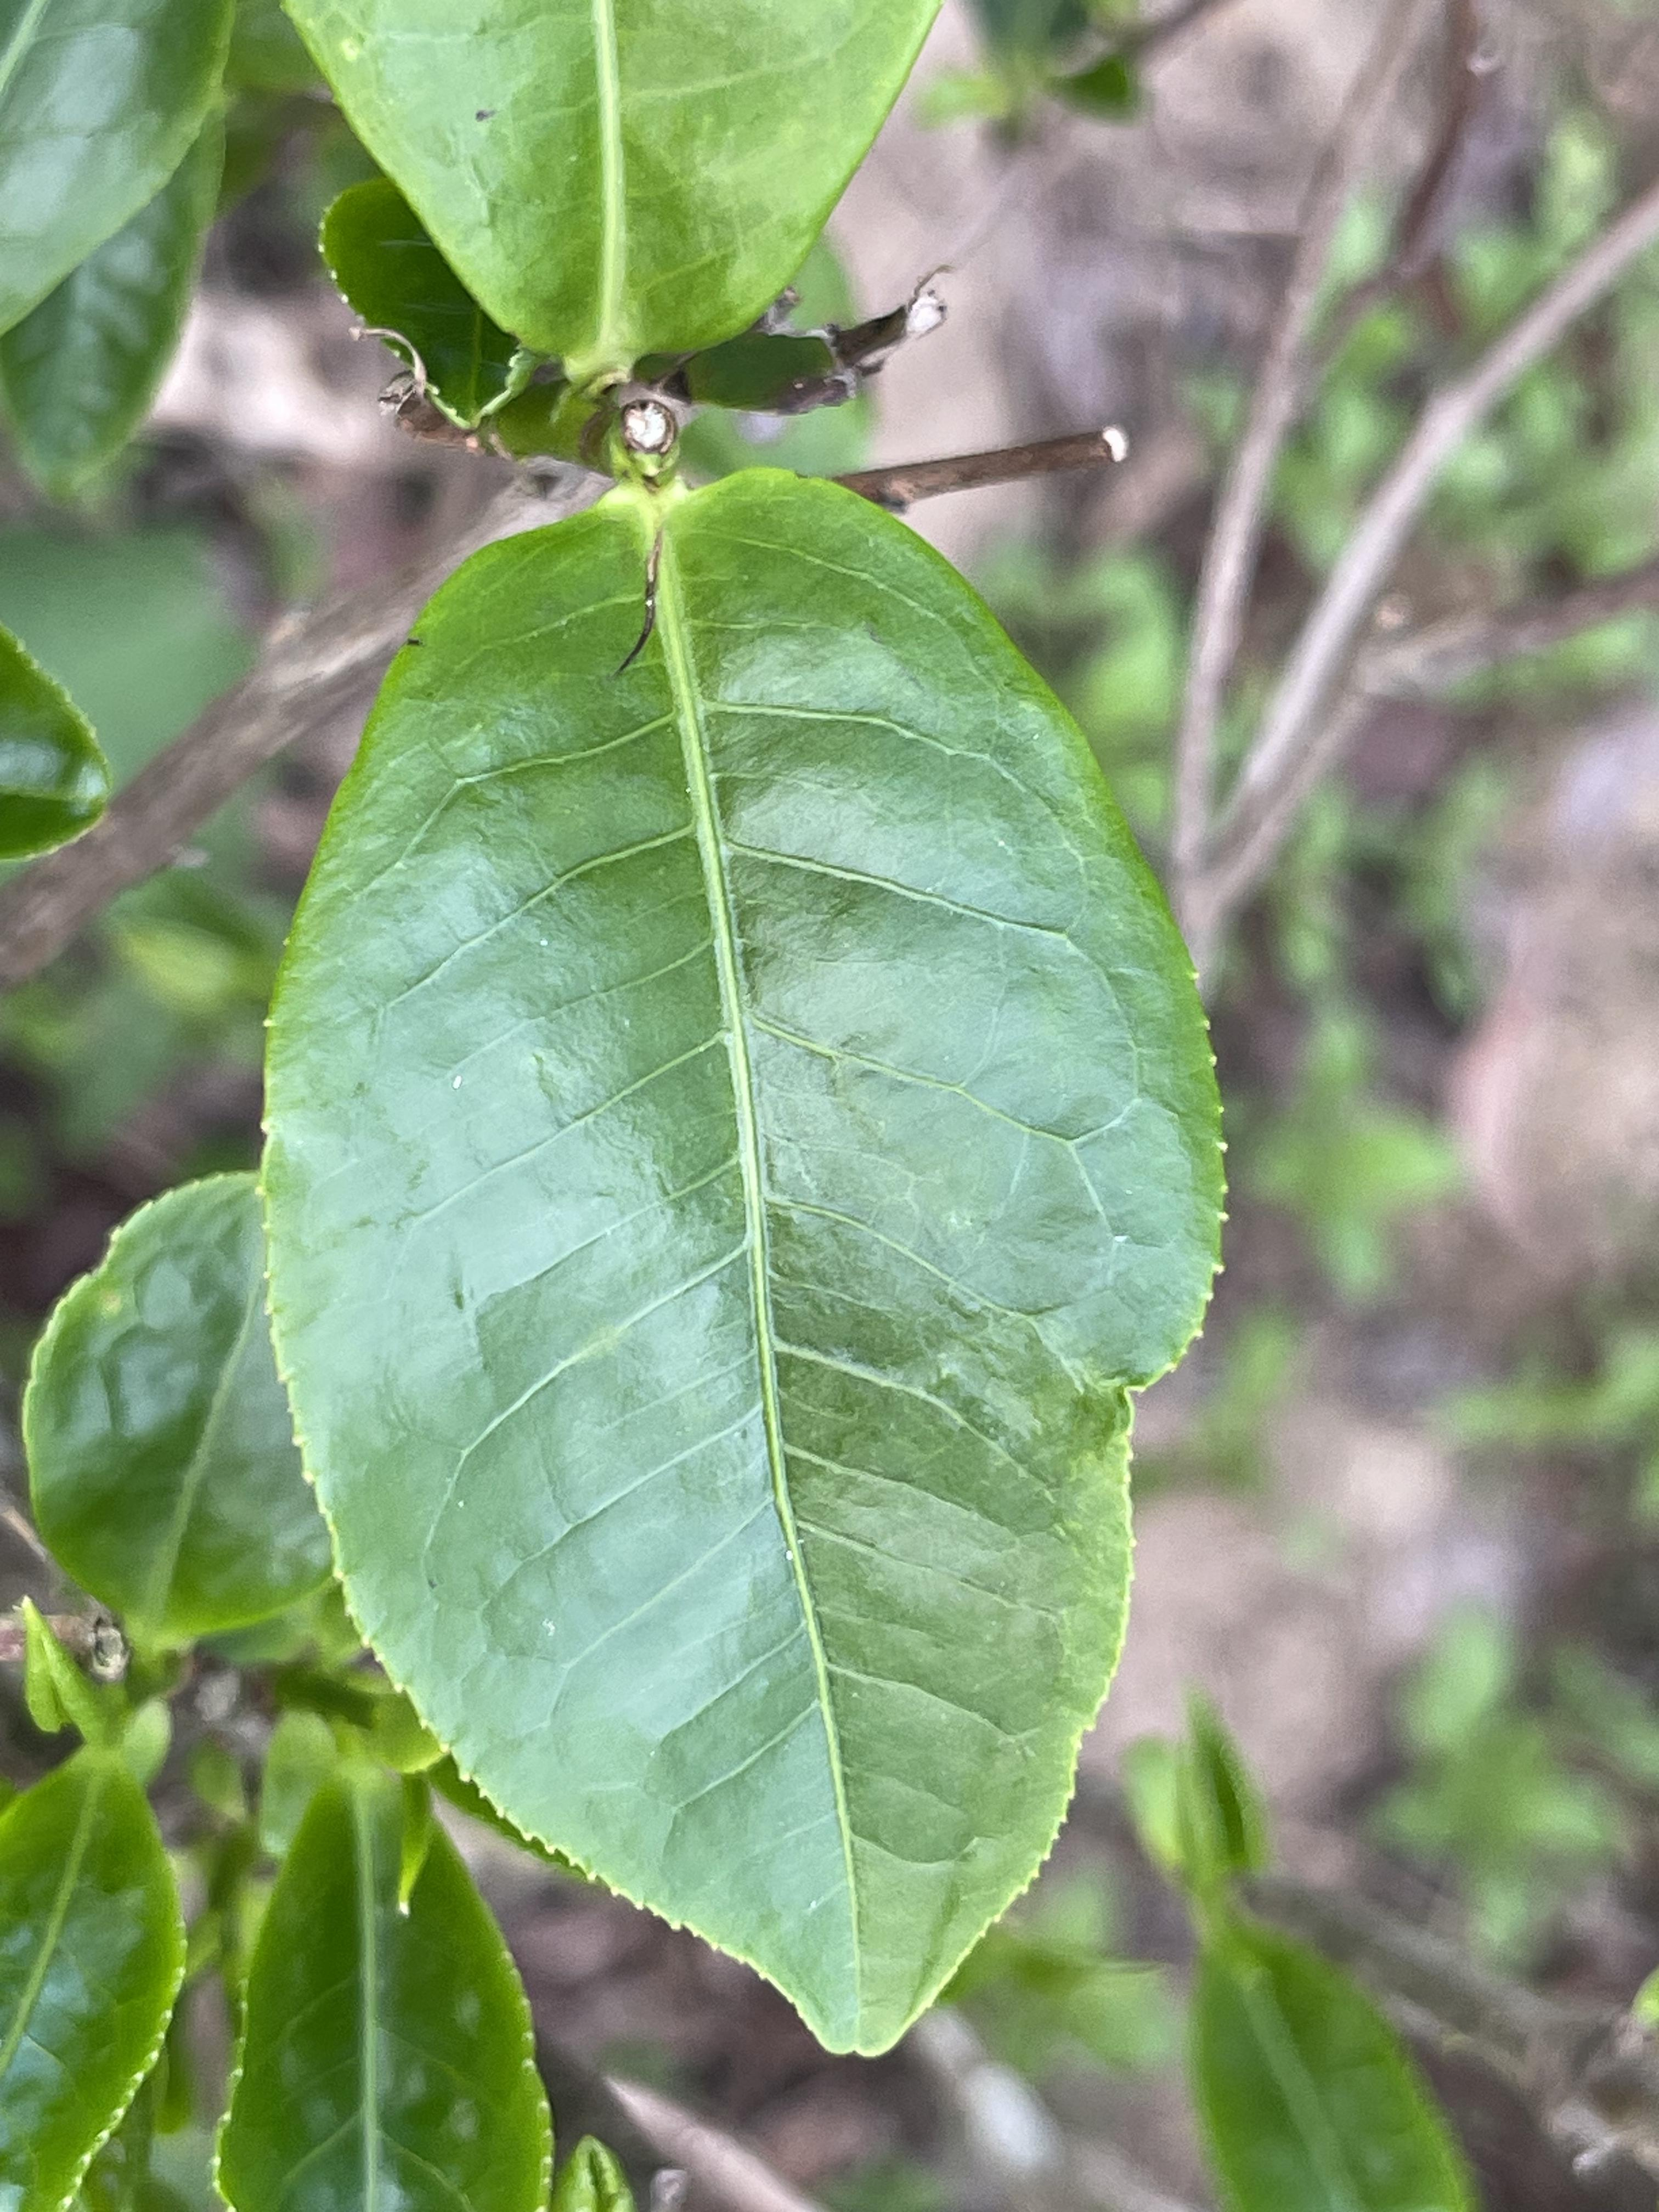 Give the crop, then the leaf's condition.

tea, healthy leaf
